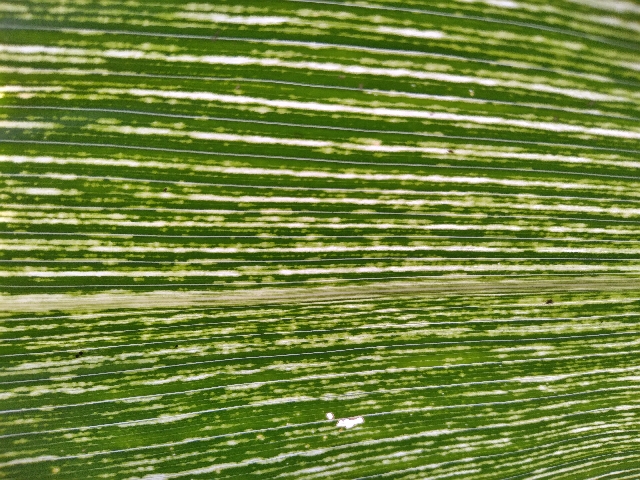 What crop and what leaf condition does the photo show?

maize, maize streak virus
